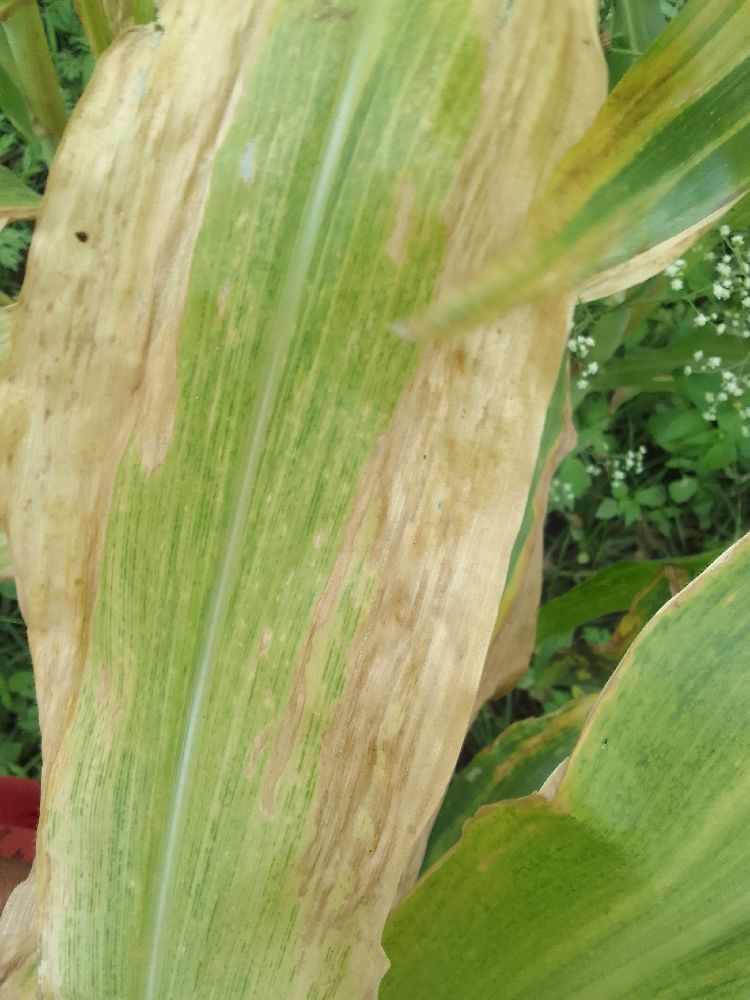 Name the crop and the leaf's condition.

maize, maize lethal necrosis
